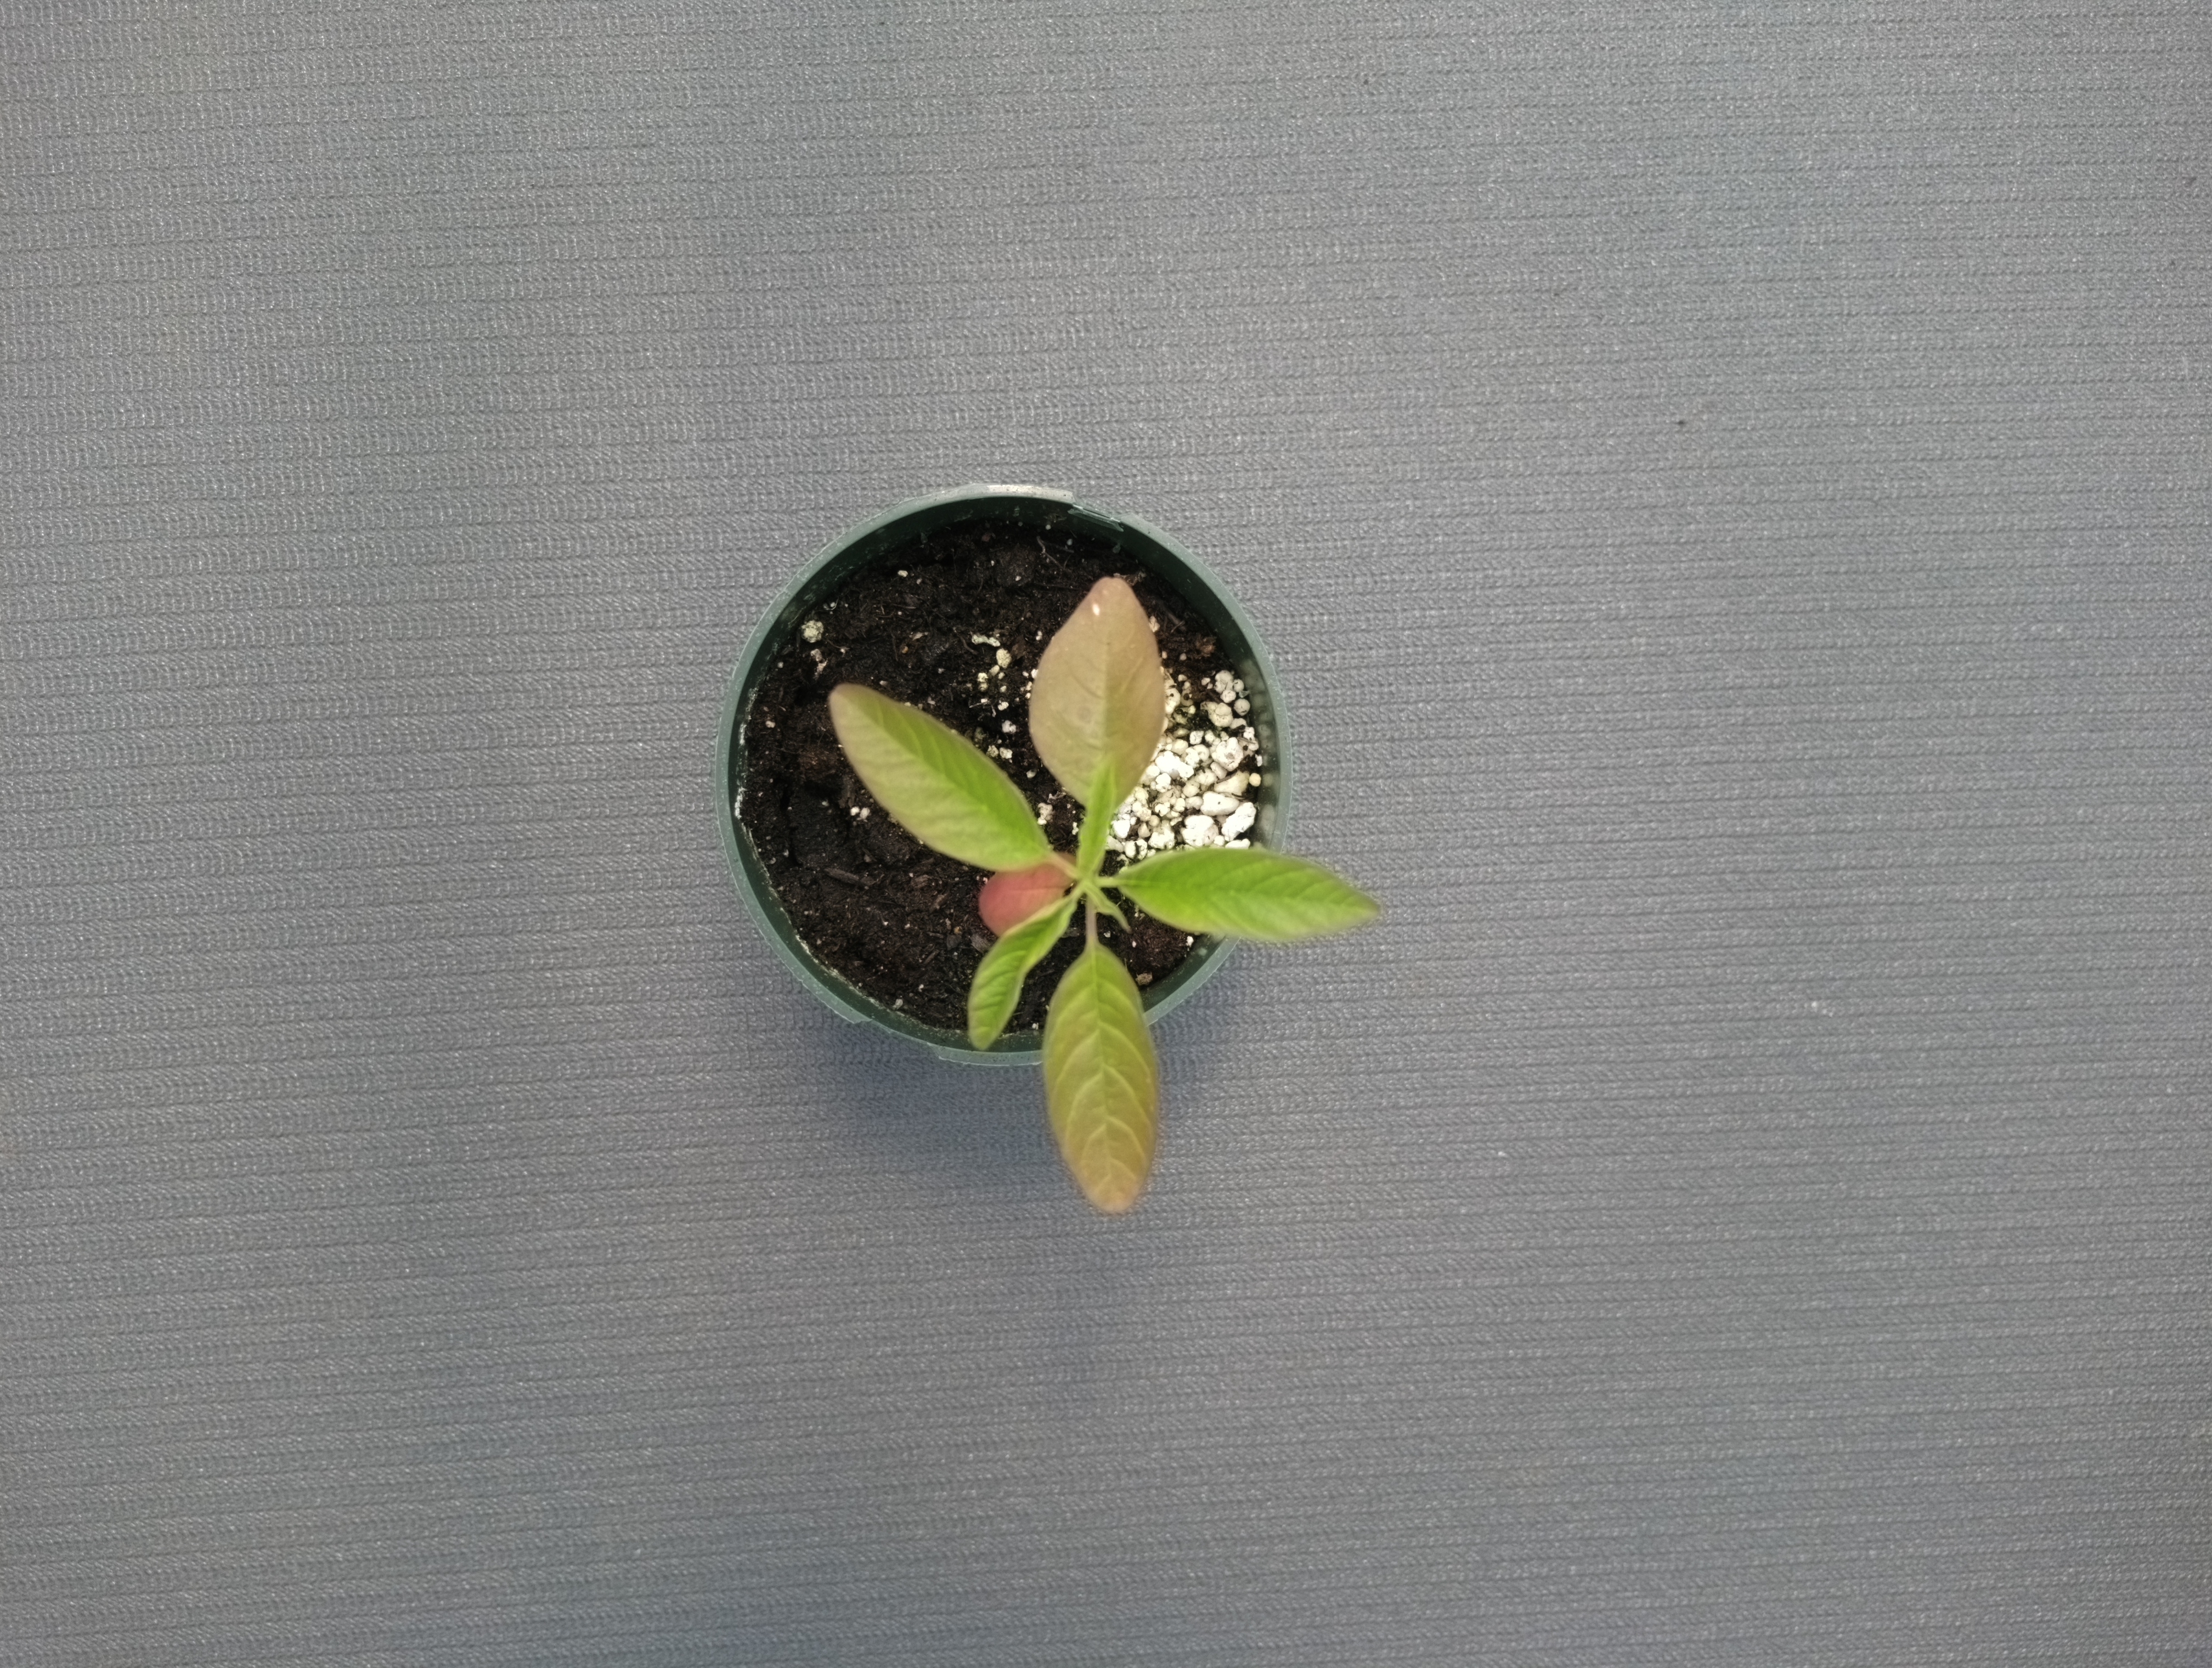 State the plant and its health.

waterhemp, healthy untreated
